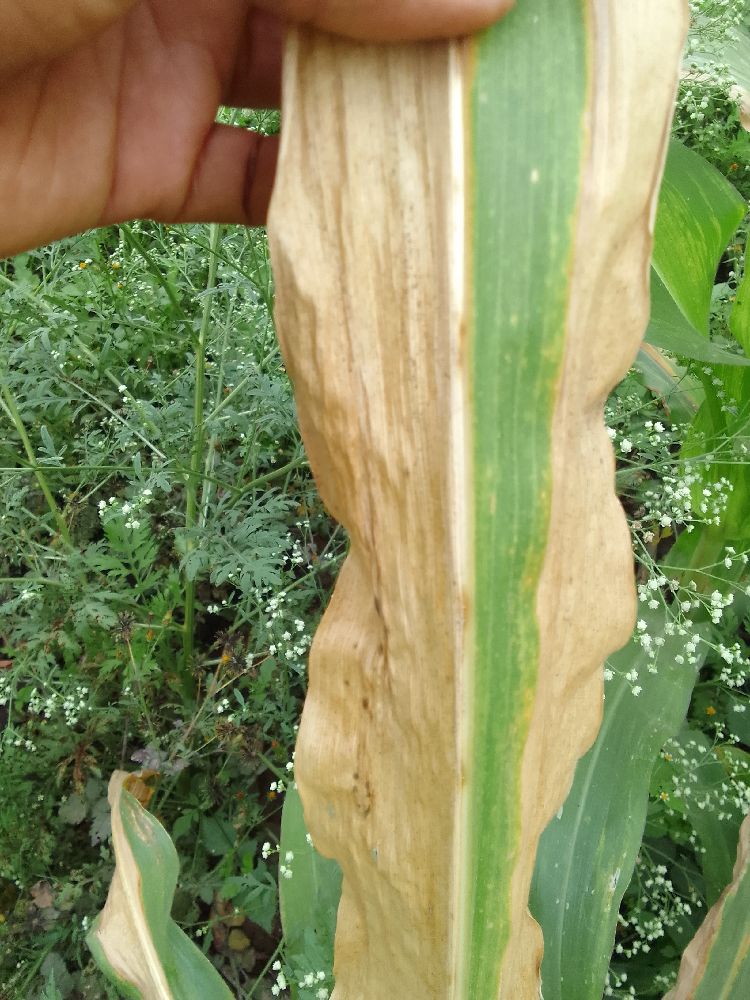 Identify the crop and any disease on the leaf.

maize, maize lethal necrosis
